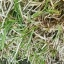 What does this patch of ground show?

grass
